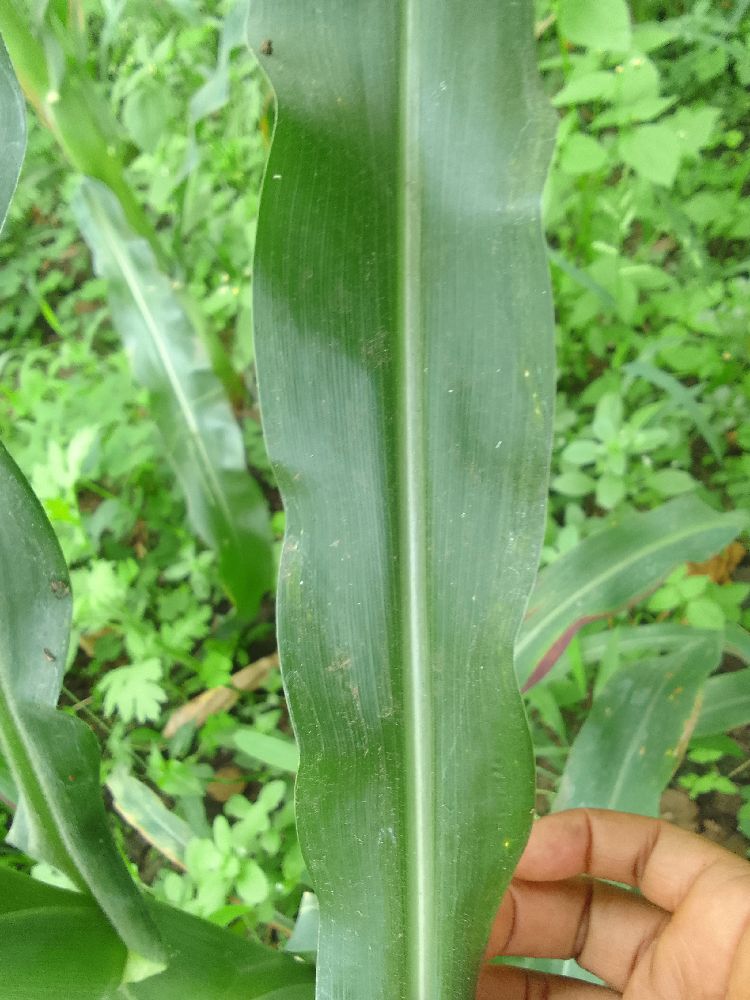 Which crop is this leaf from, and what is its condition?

maize, healthy
